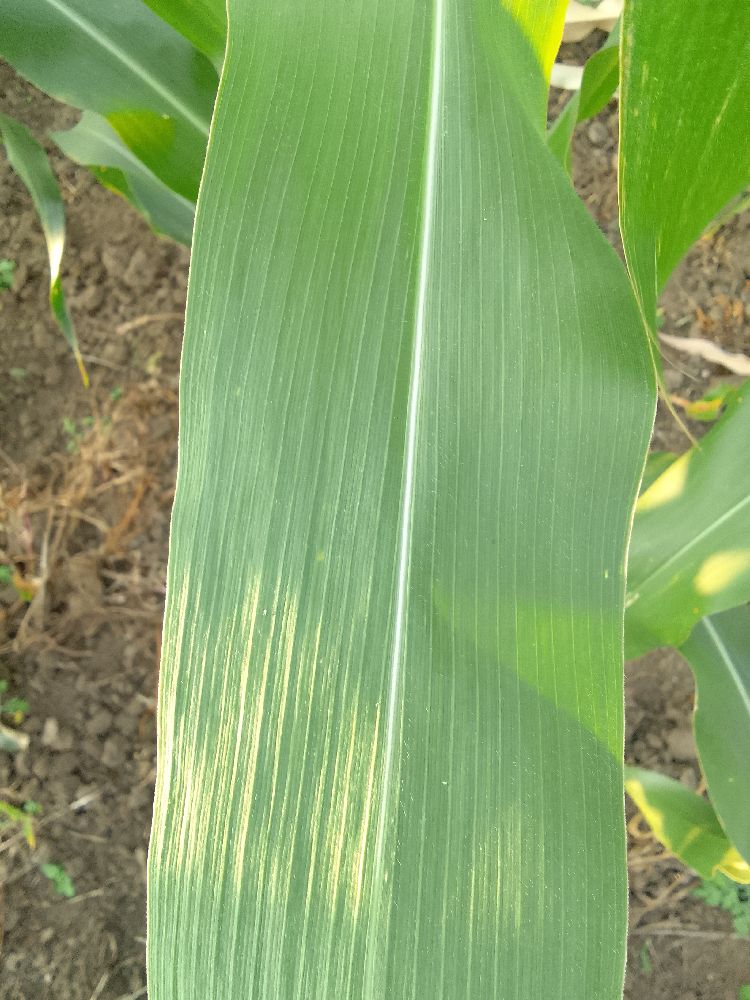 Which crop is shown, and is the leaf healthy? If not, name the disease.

maize, healthy
